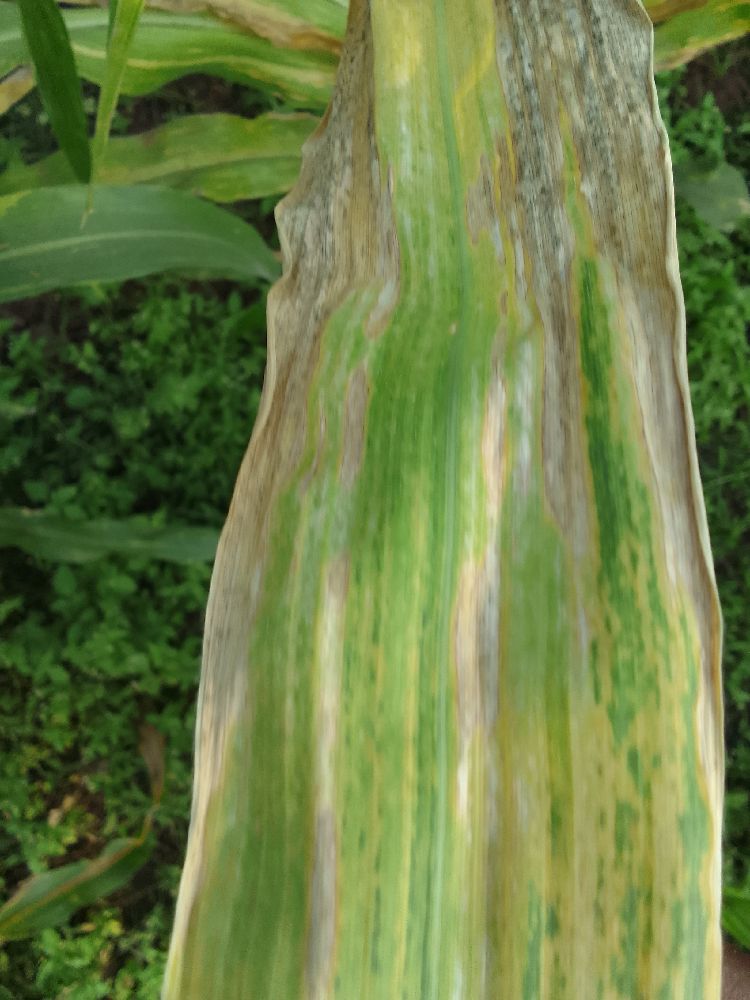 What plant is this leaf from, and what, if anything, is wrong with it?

maize, maize lethal necrosis
